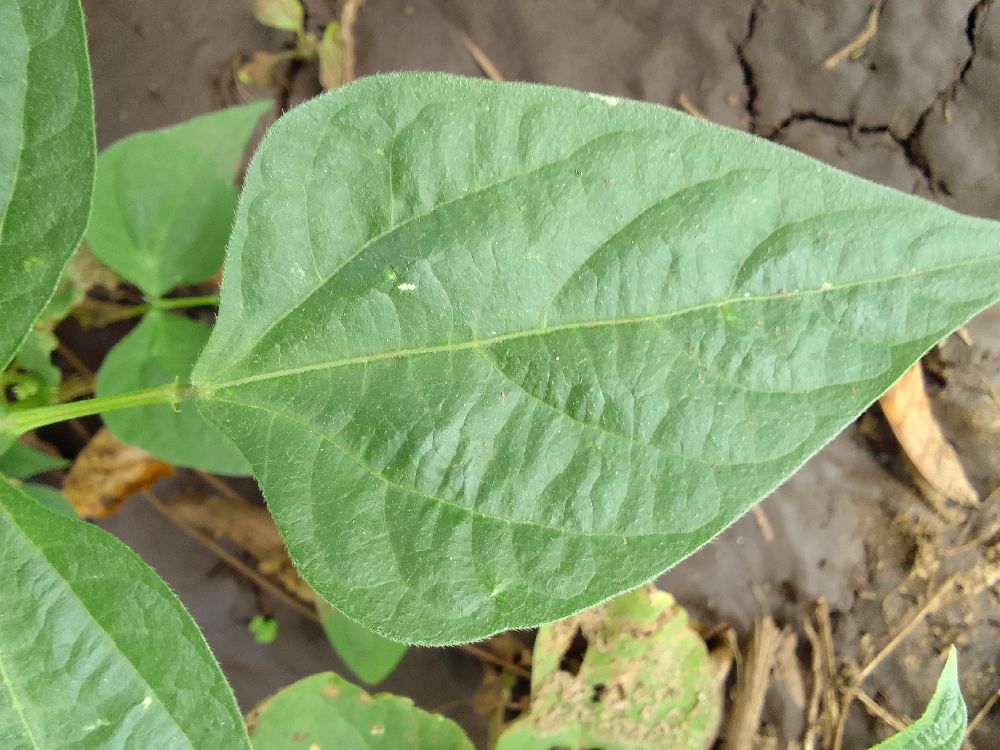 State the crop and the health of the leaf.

common bean, healthy
